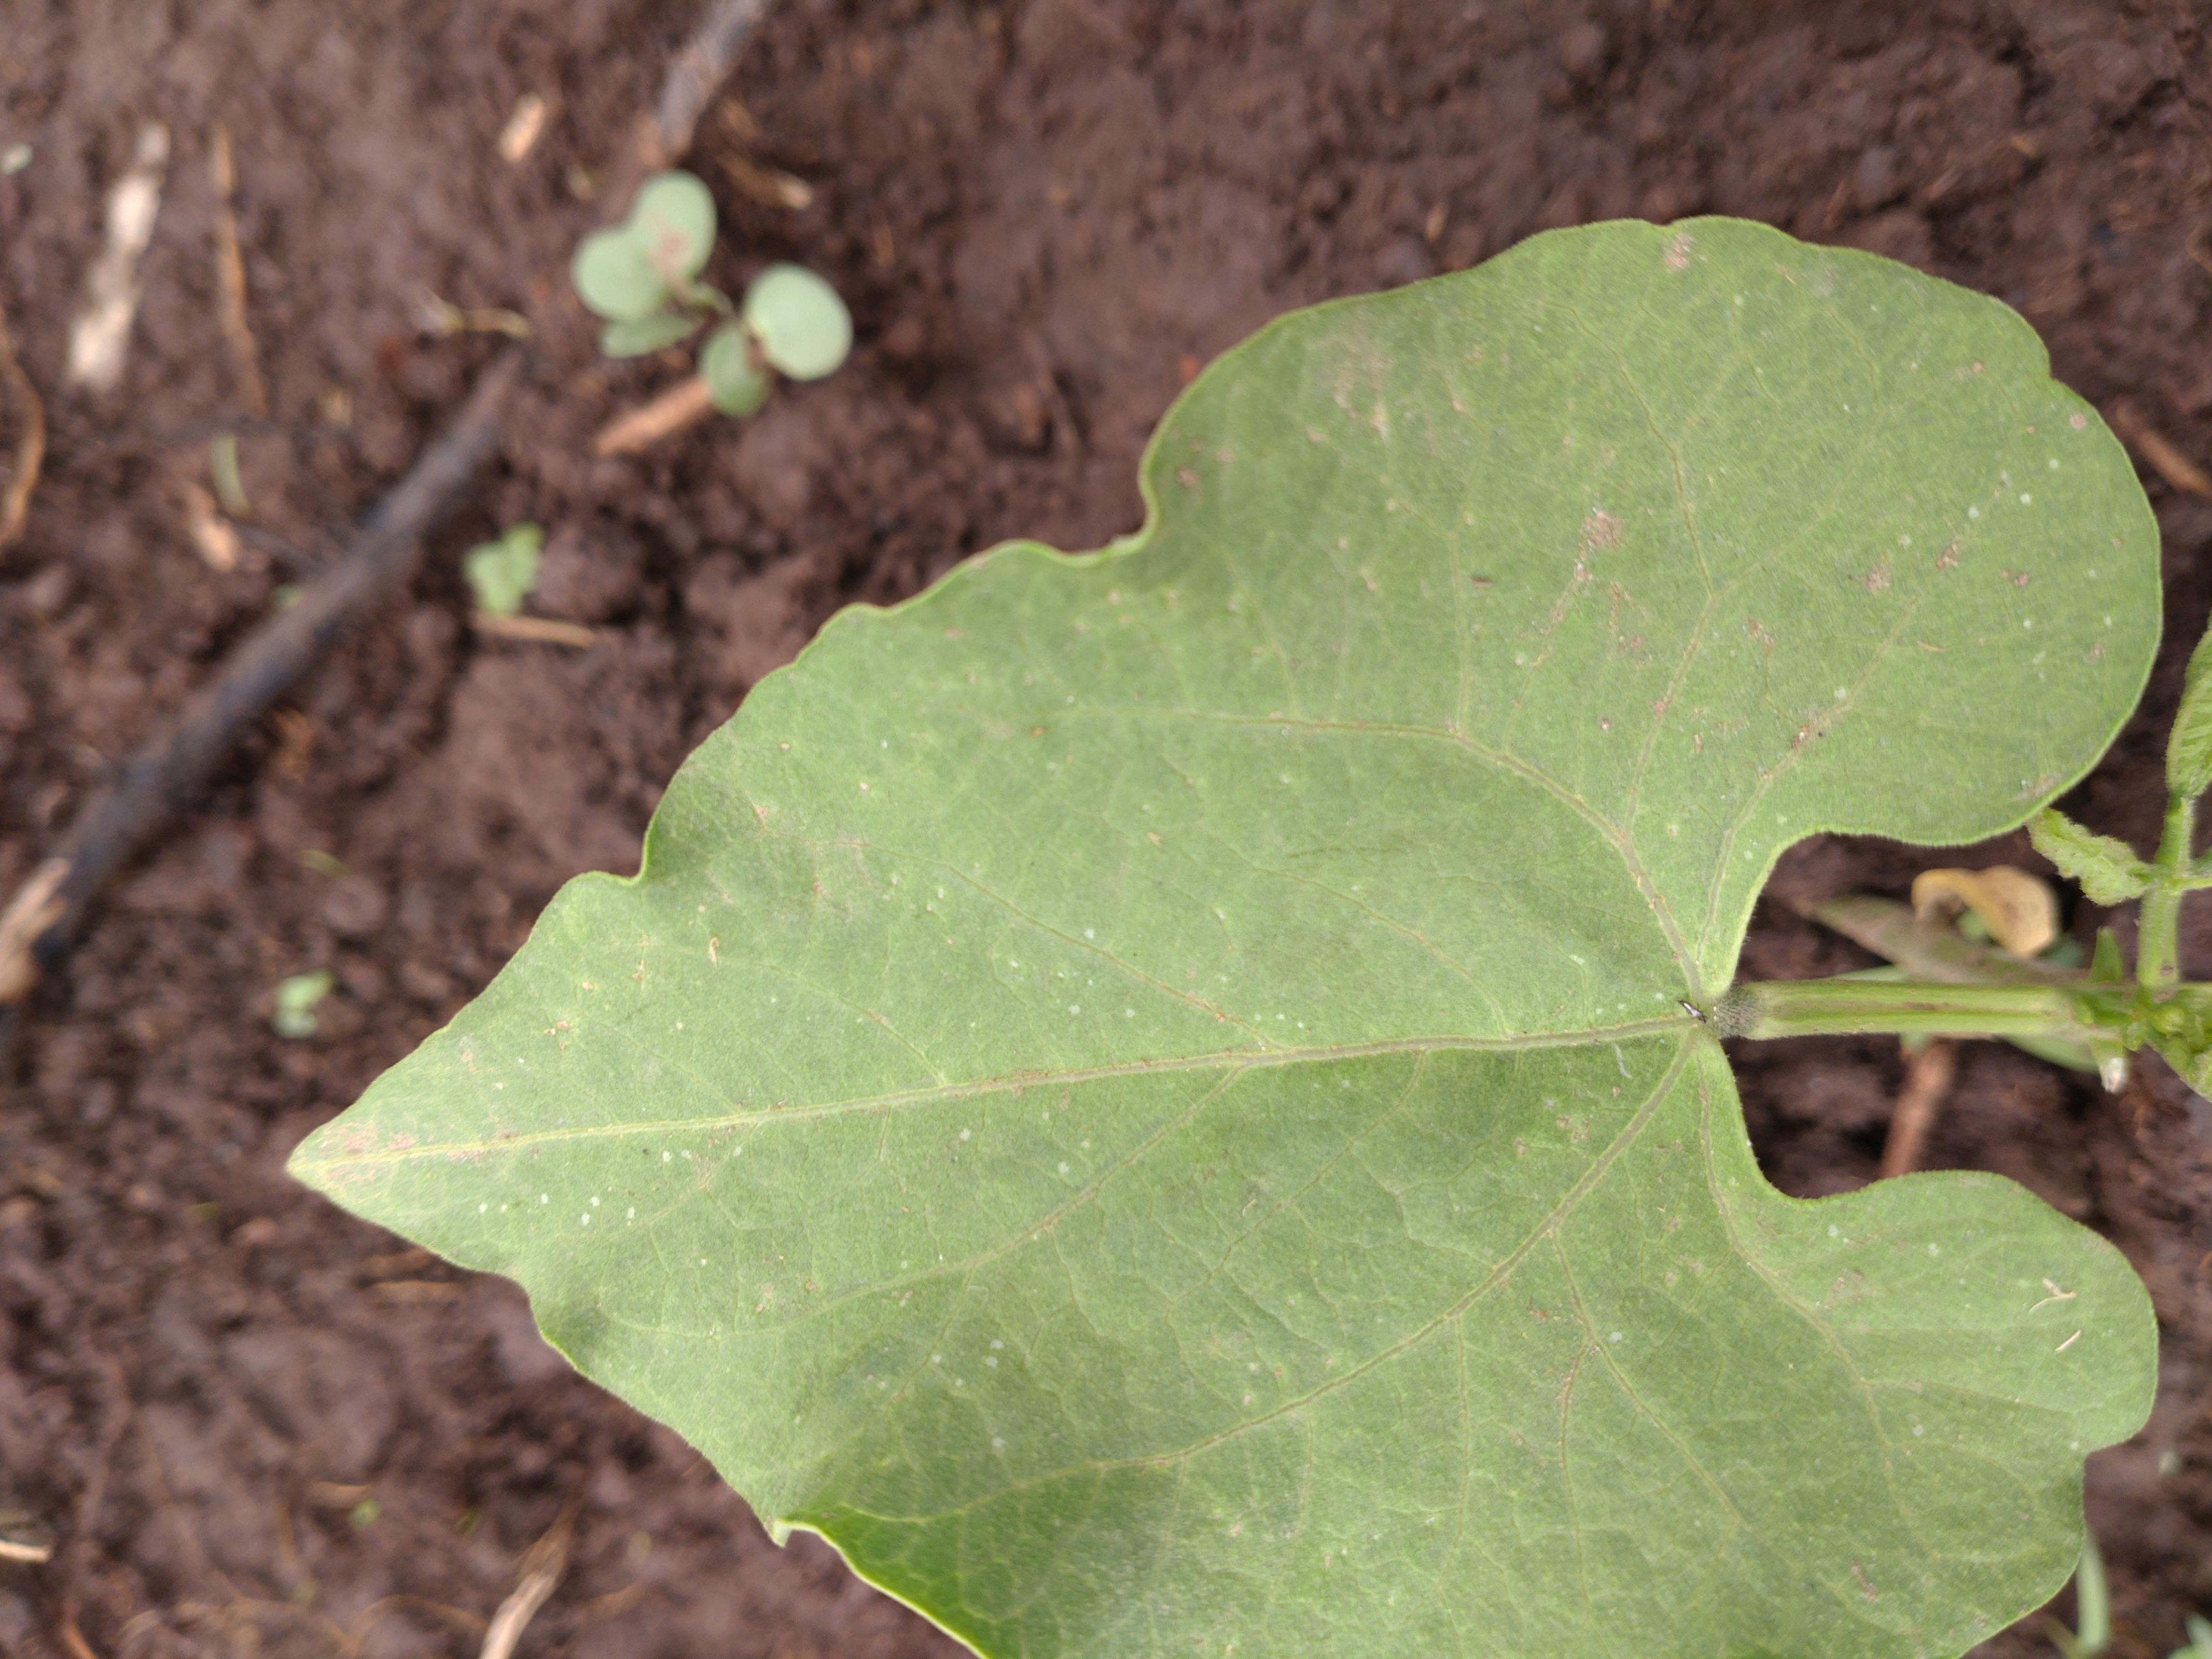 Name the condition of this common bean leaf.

healthy
